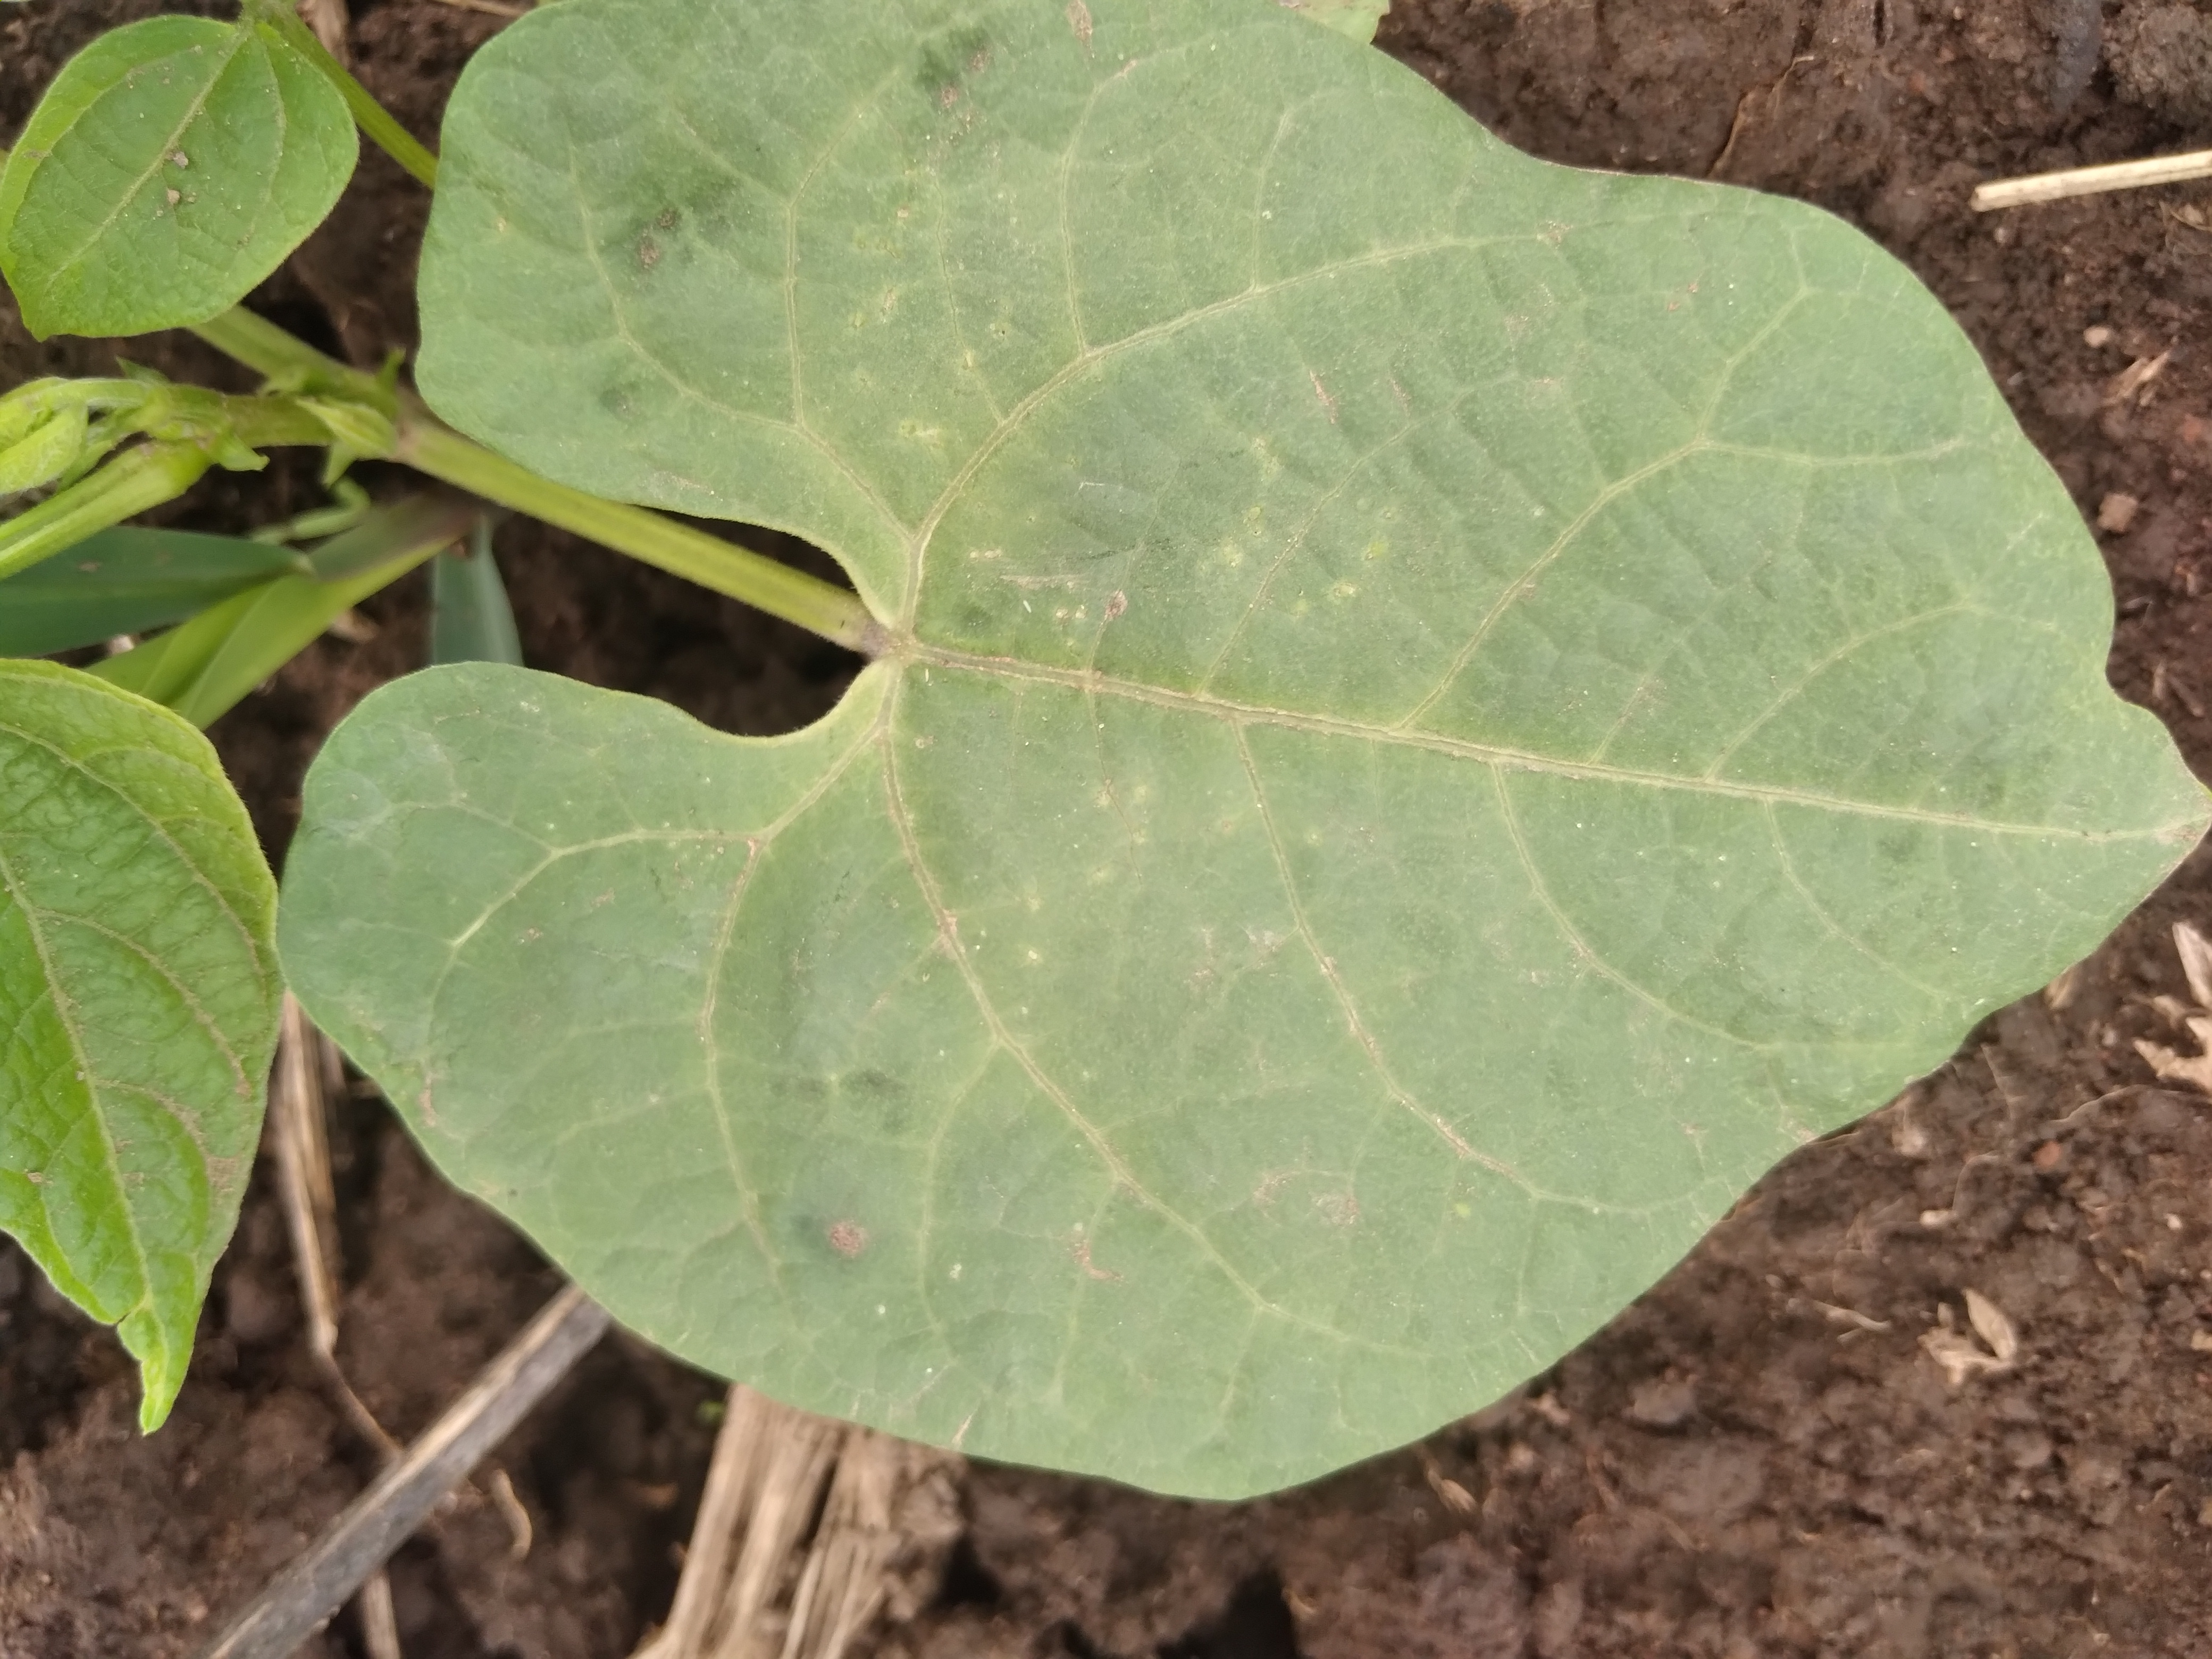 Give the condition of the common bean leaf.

healthy
